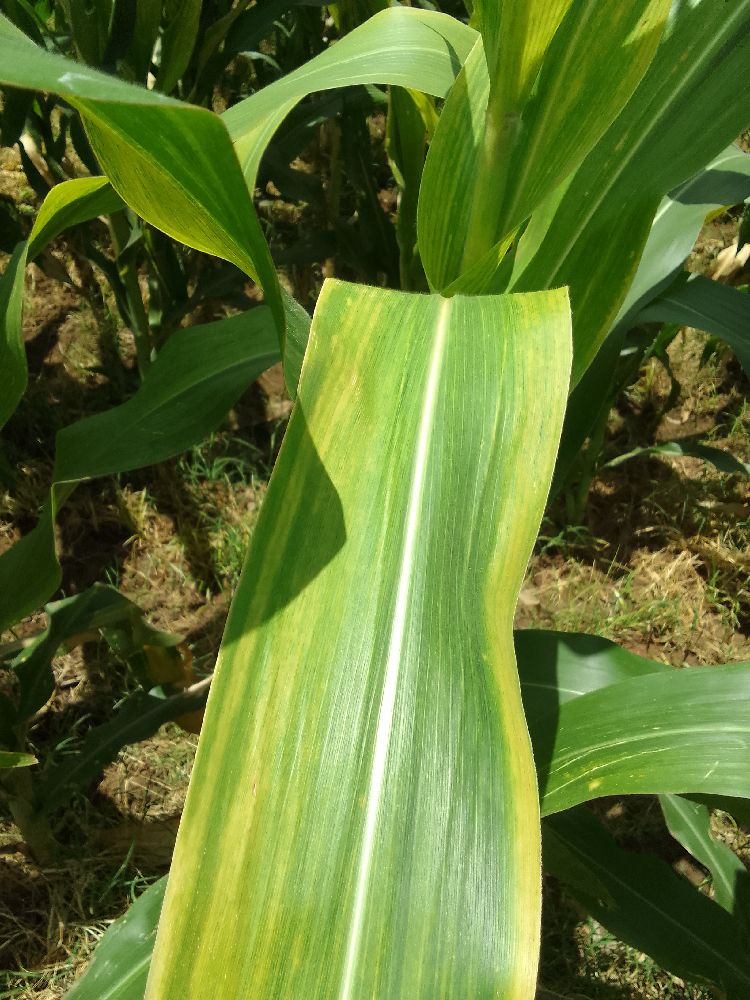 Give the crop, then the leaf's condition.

maize, maize lethal necrosis
